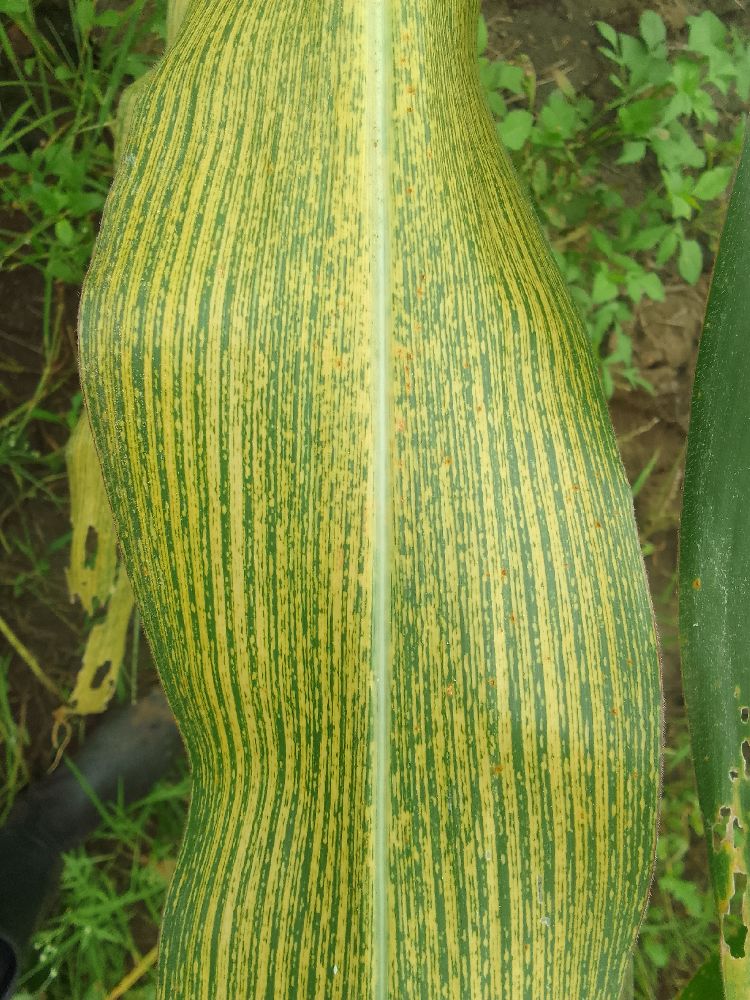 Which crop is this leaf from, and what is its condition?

maize, maize streak virus
